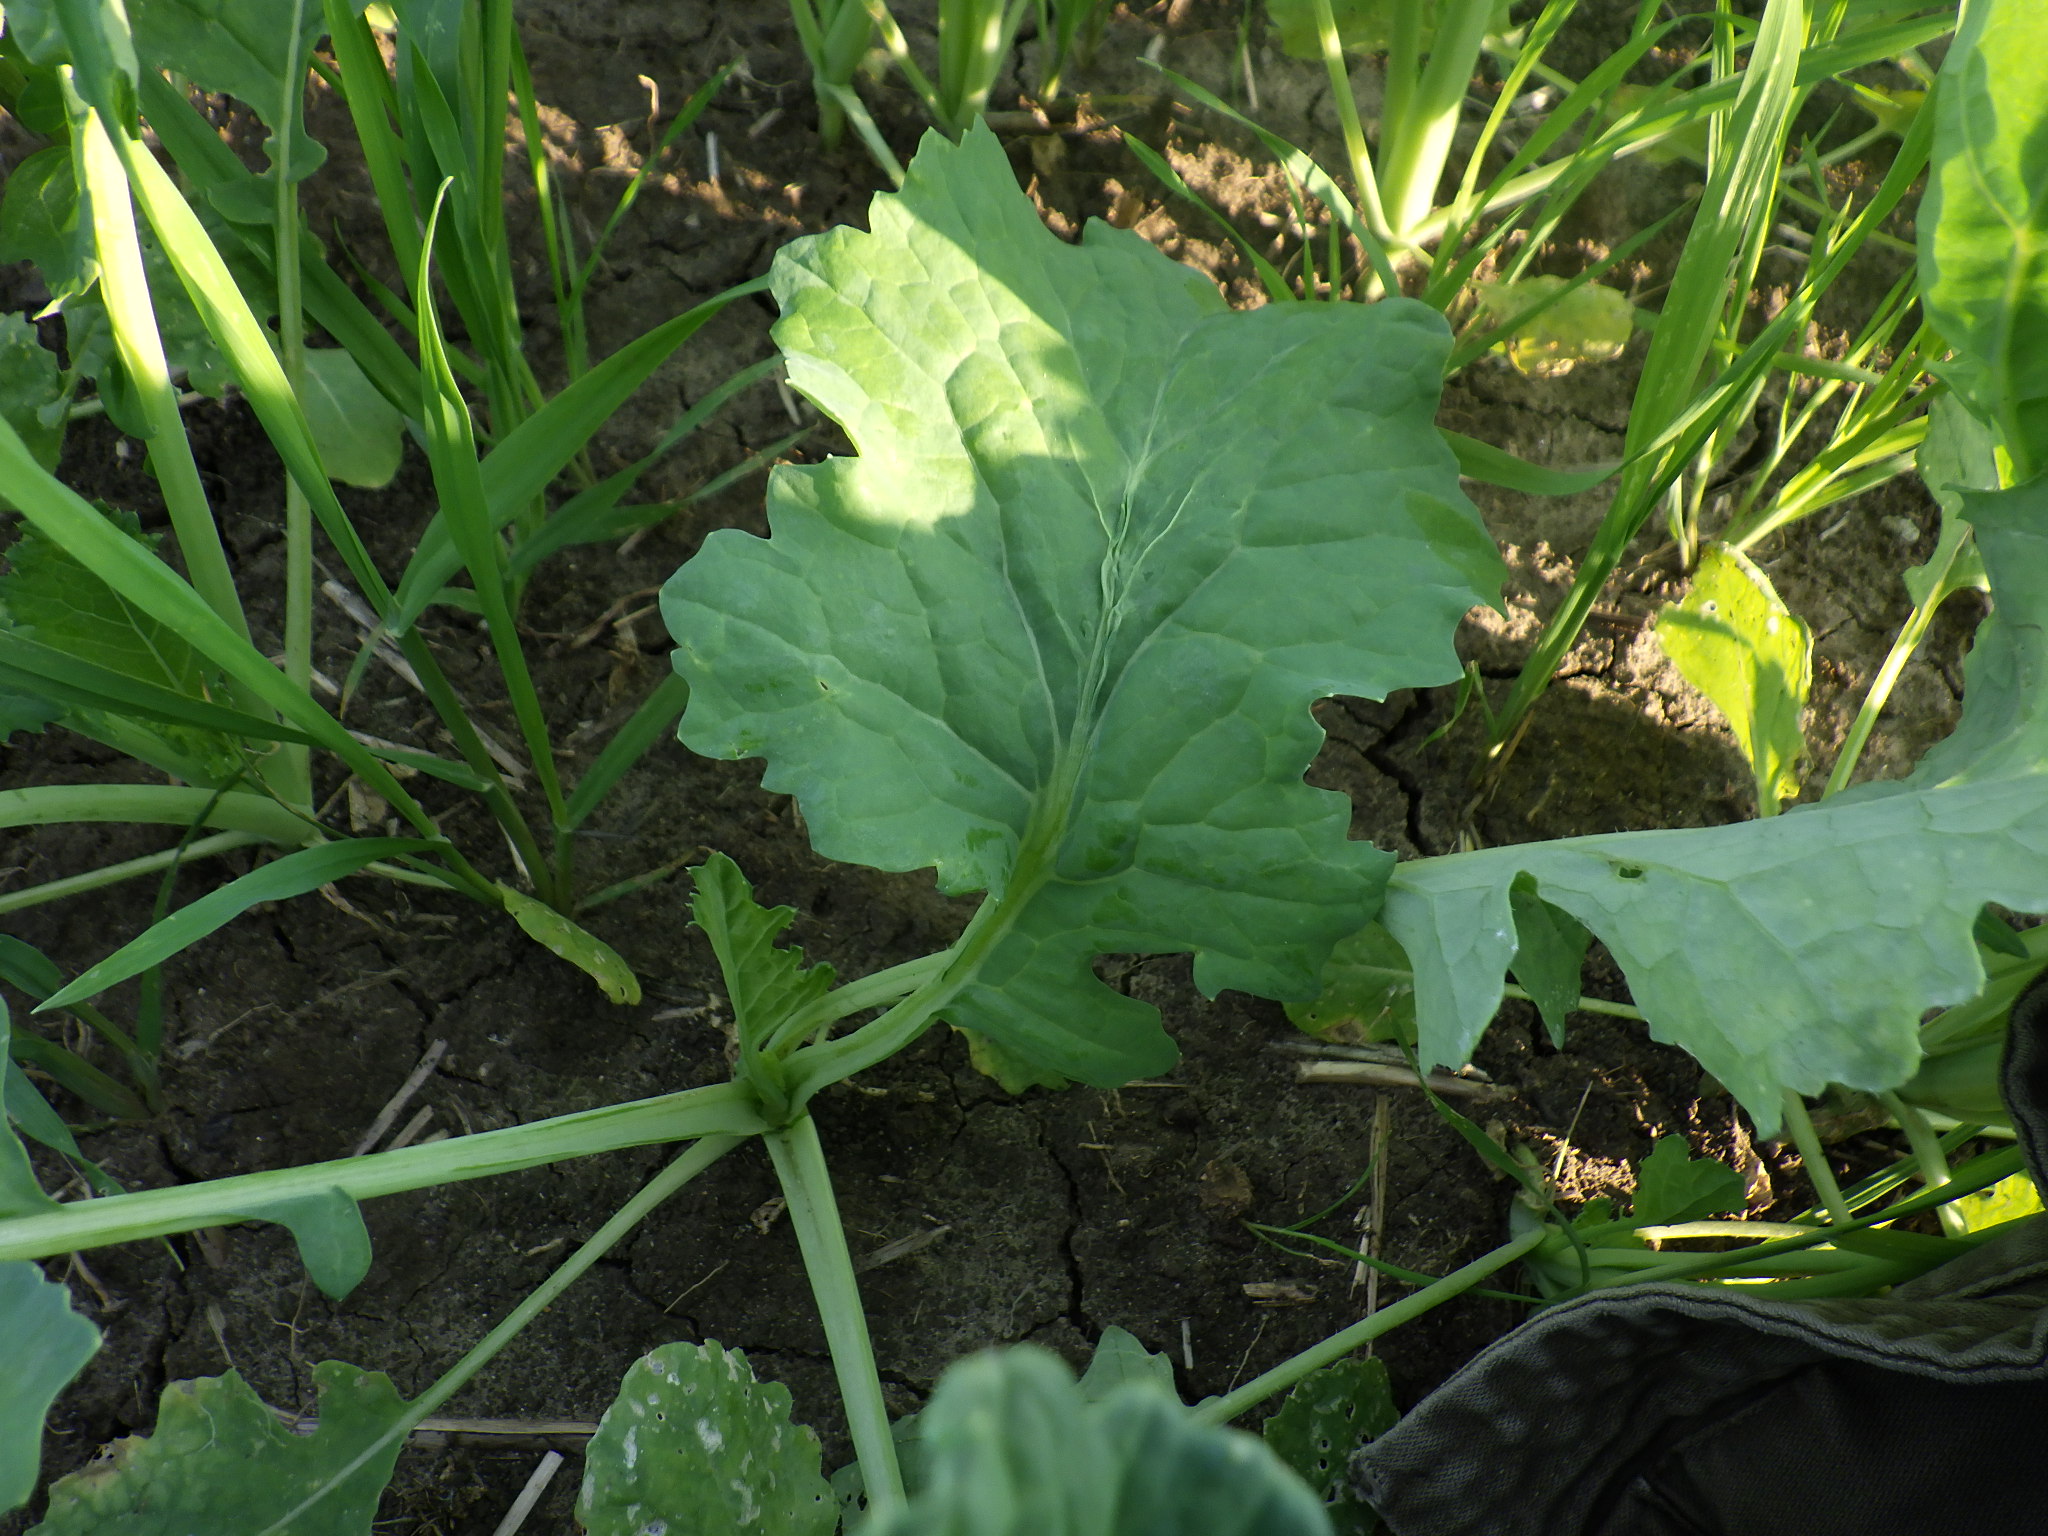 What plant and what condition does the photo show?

cauliflower, healthy
